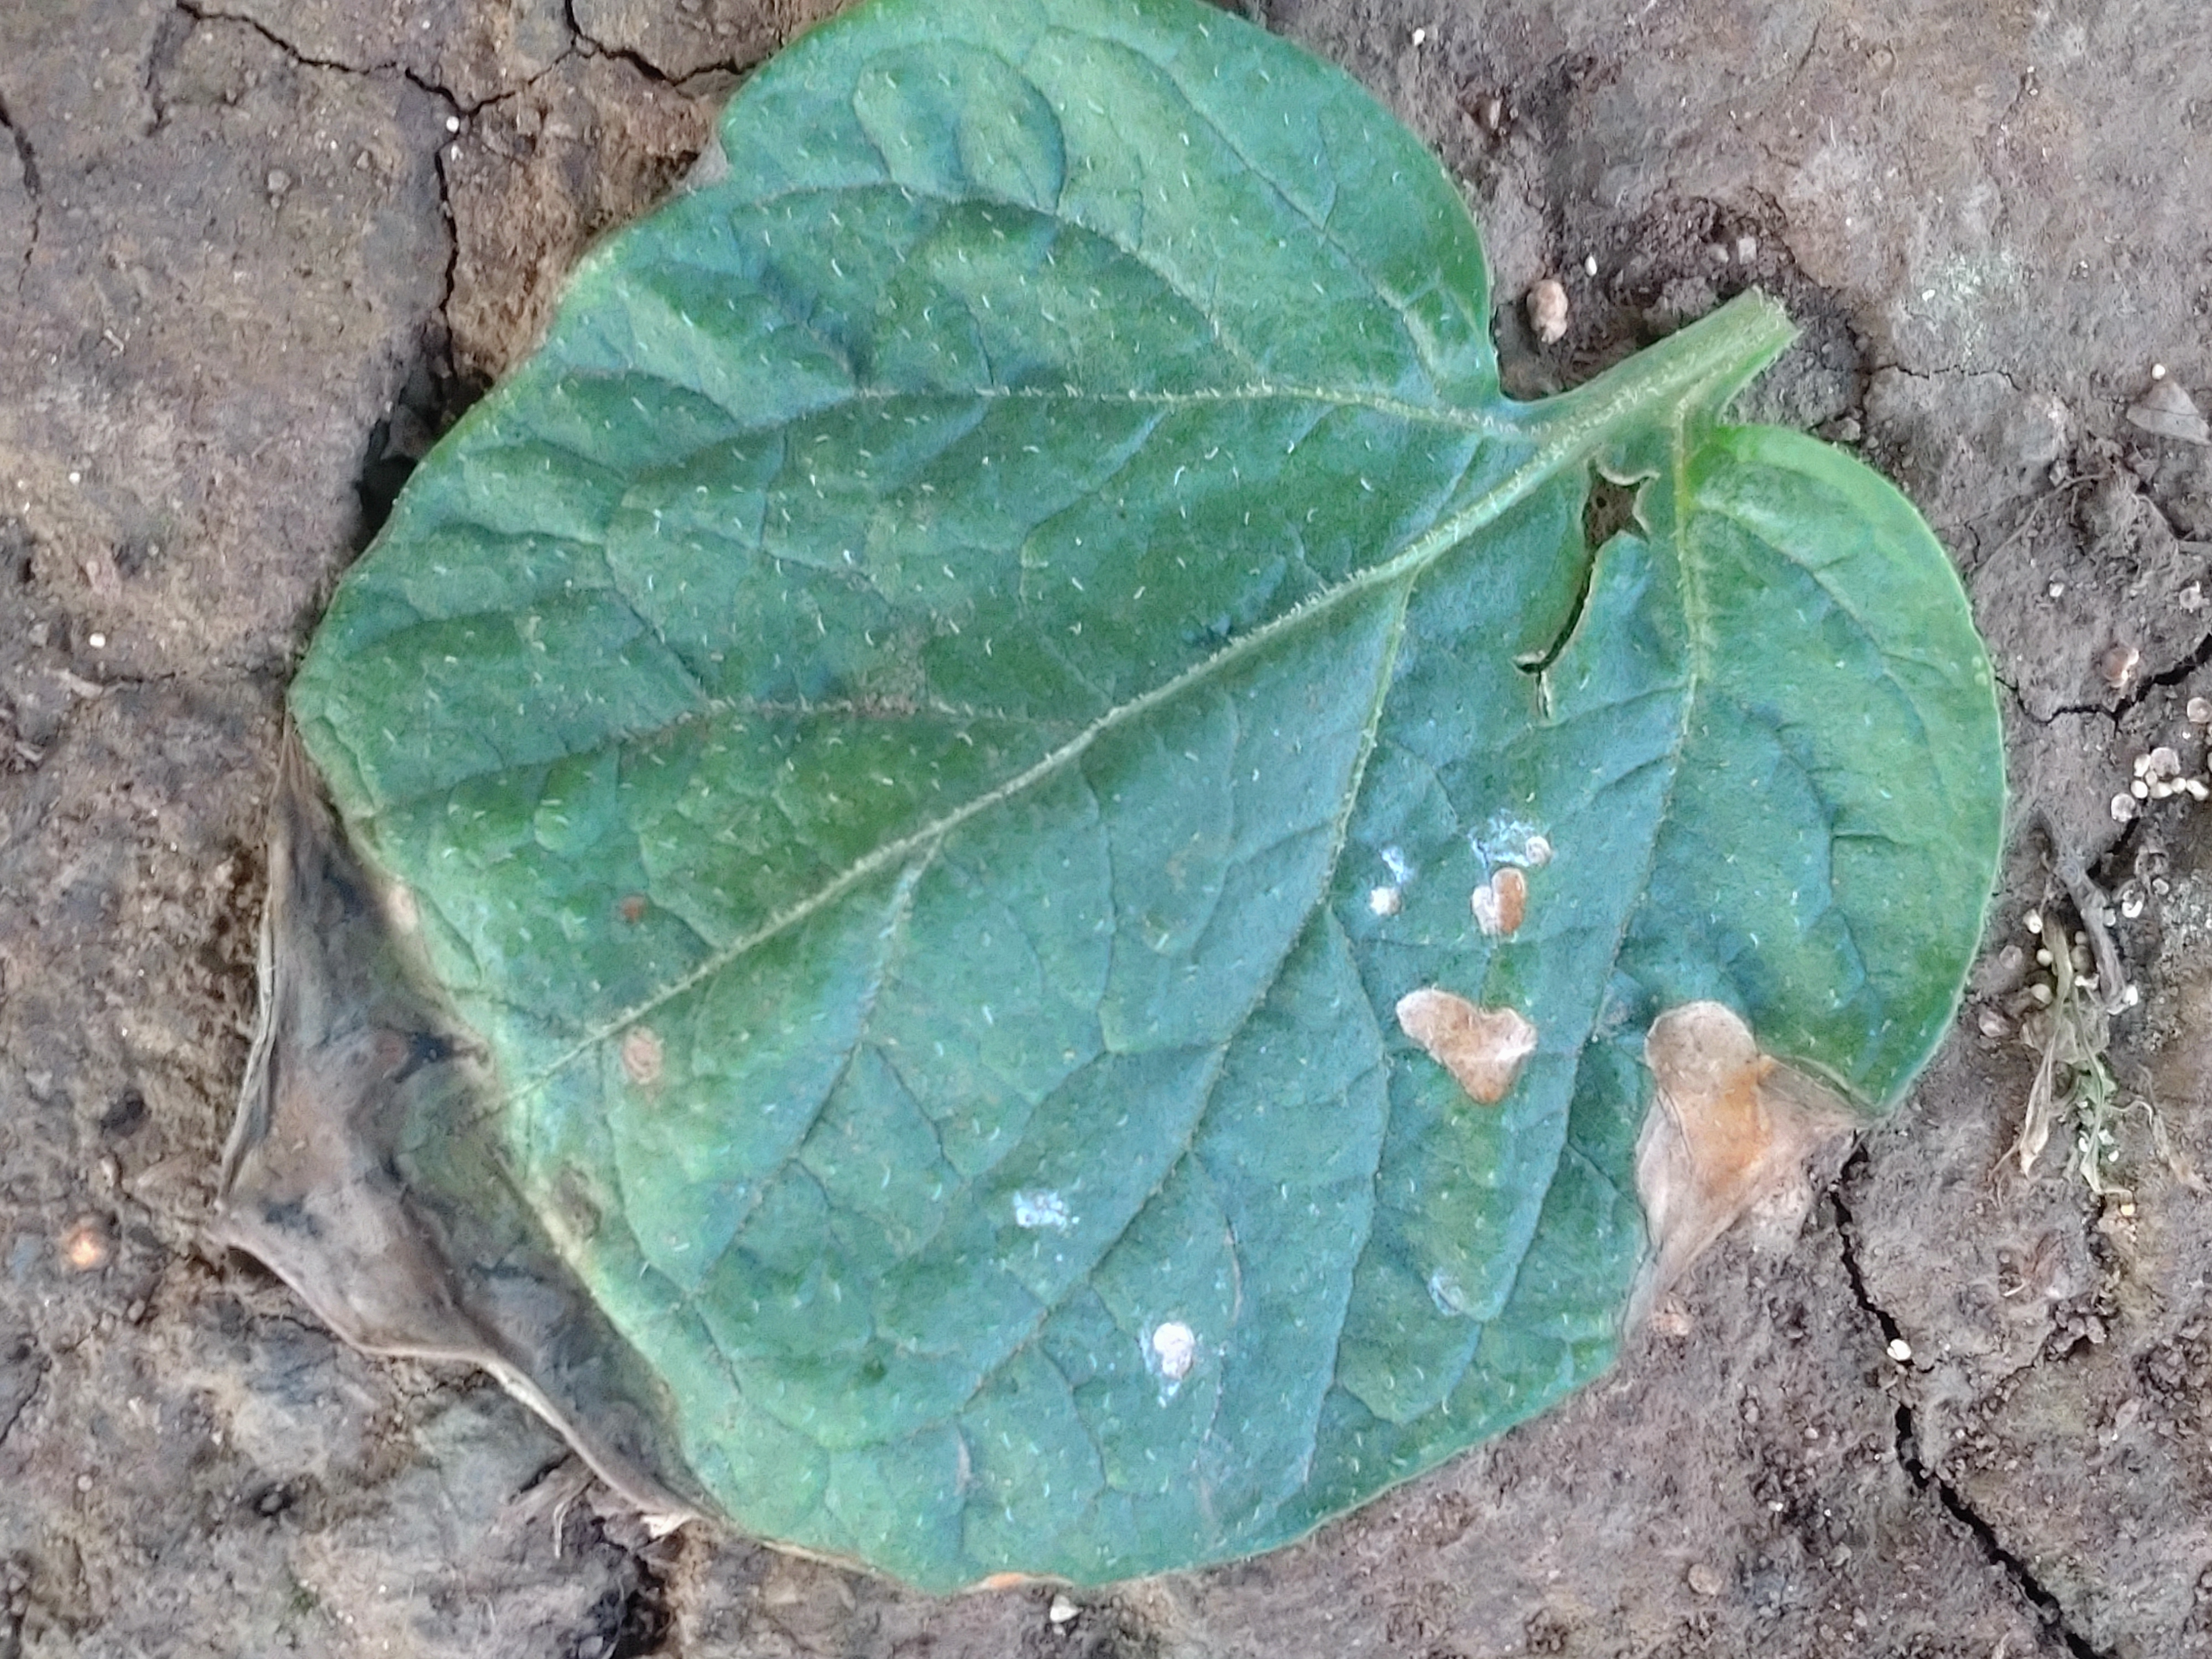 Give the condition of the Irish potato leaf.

early blight
